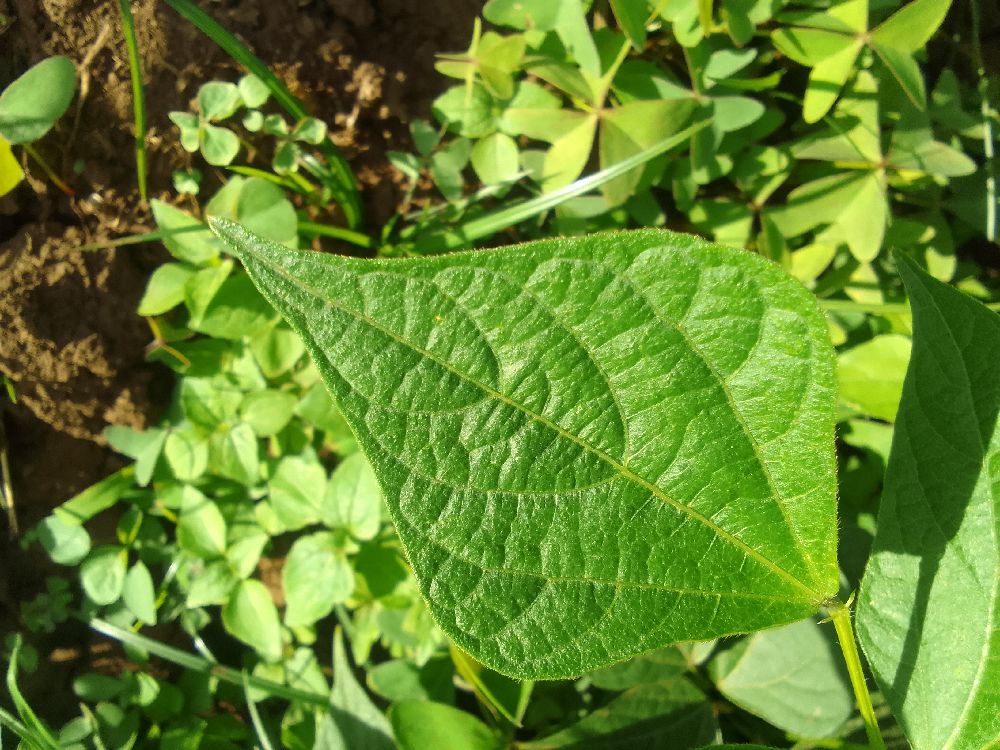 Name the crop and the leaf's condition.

common bean, healthy
